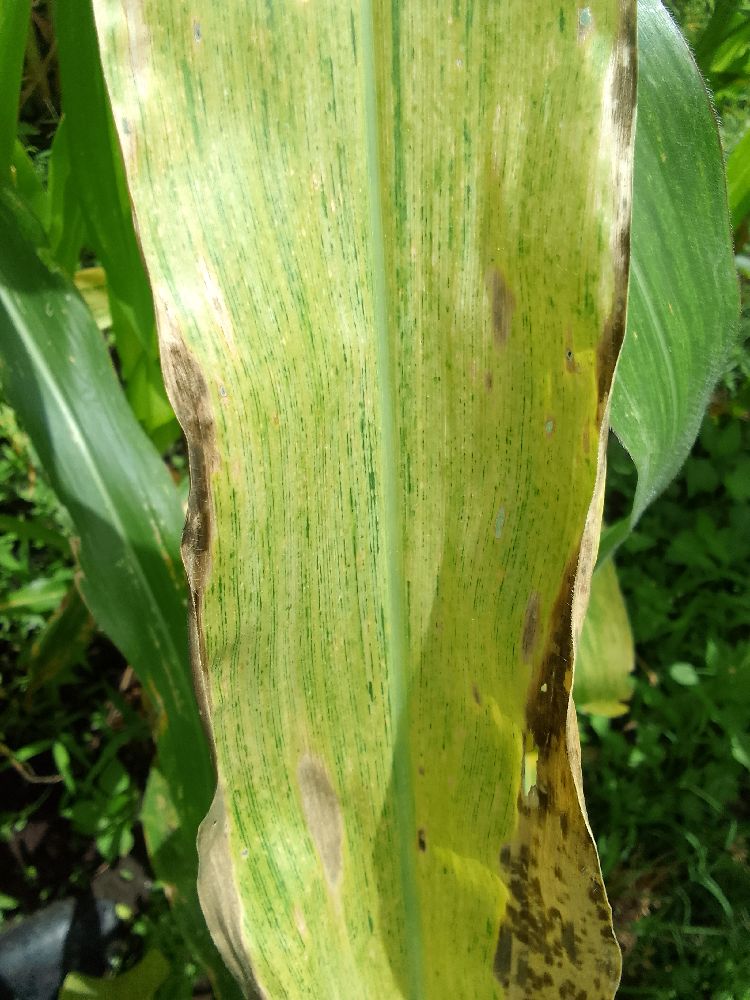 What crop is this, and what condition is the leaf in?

maize, maize lethal necrosis
